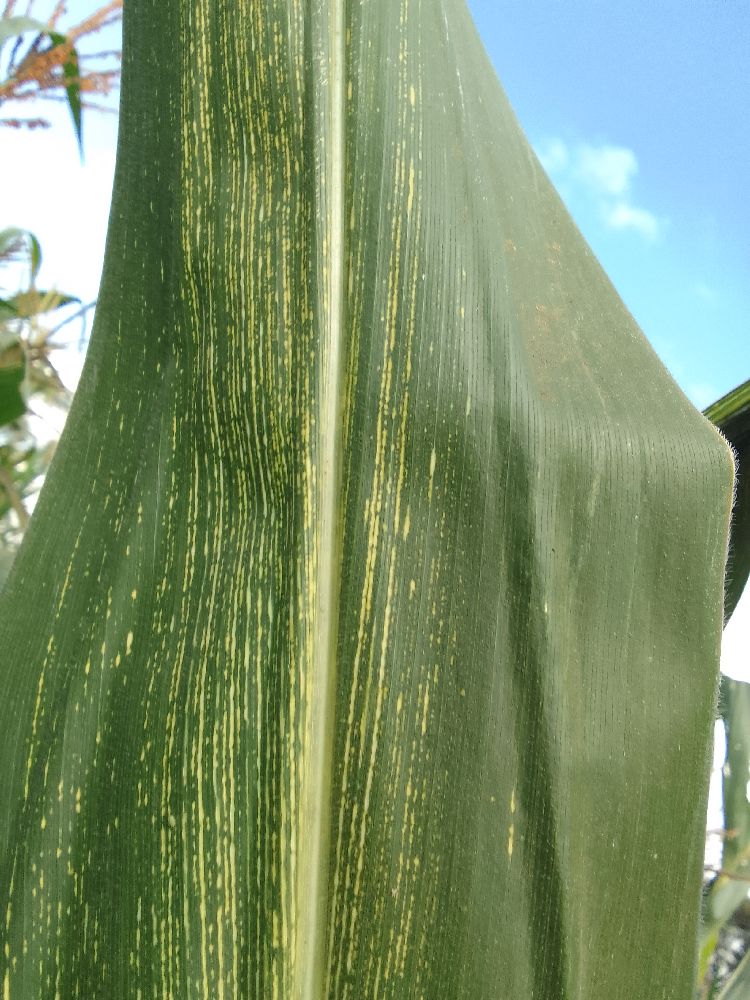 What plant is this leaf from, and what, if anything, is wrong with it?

maize, maize streak virus
